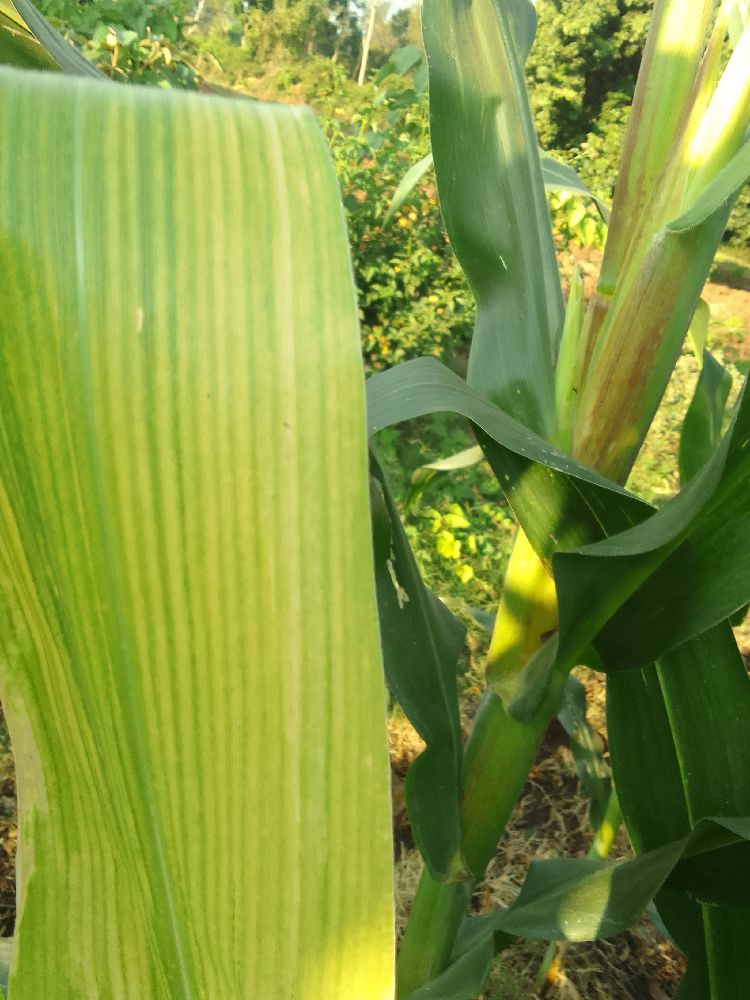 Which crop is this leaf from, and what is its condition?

maize, maize lethal necrosis
